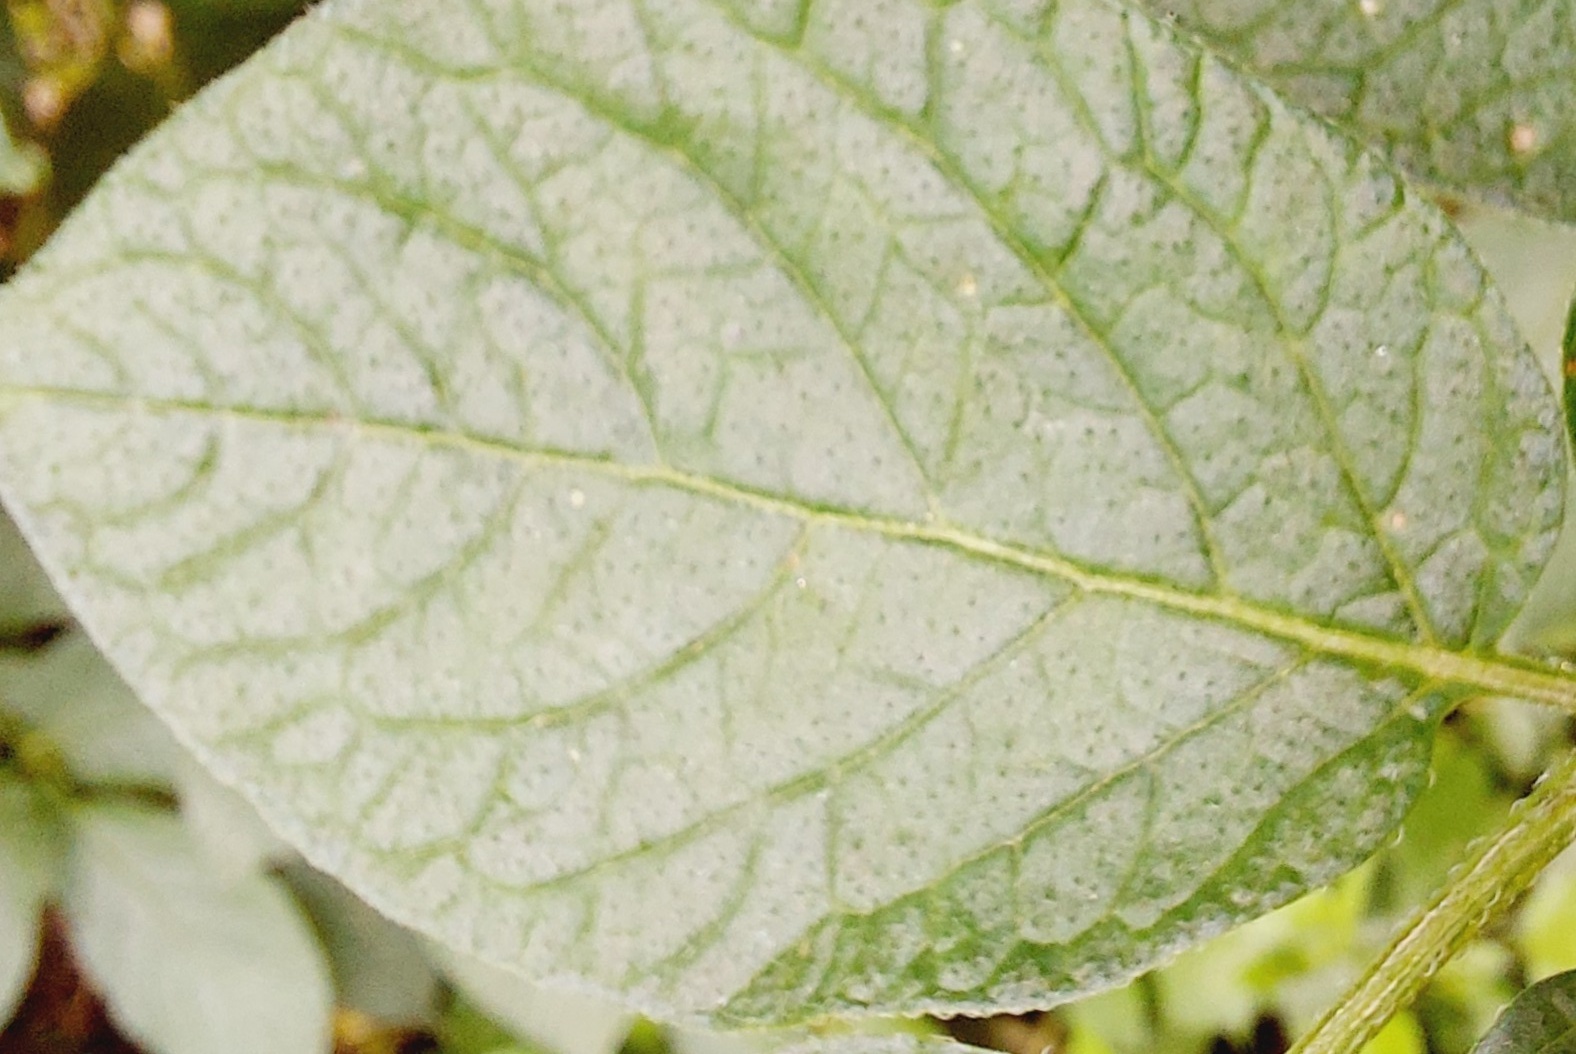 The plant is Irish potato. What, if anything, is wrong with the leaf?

healthy
